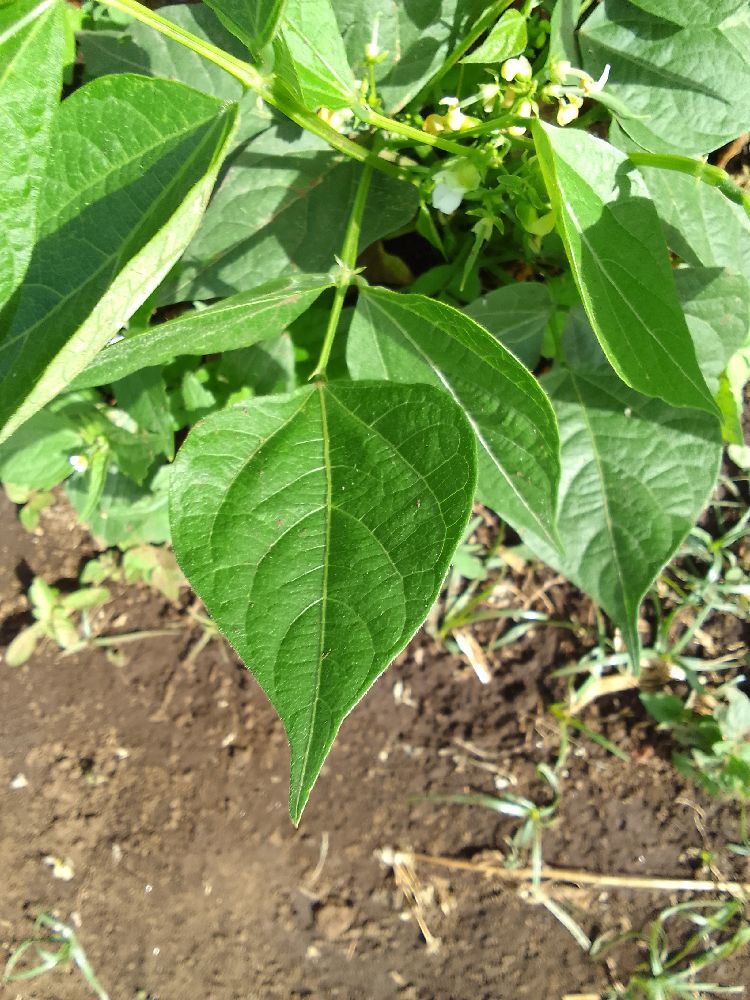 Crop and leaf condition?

common bean, healthy
